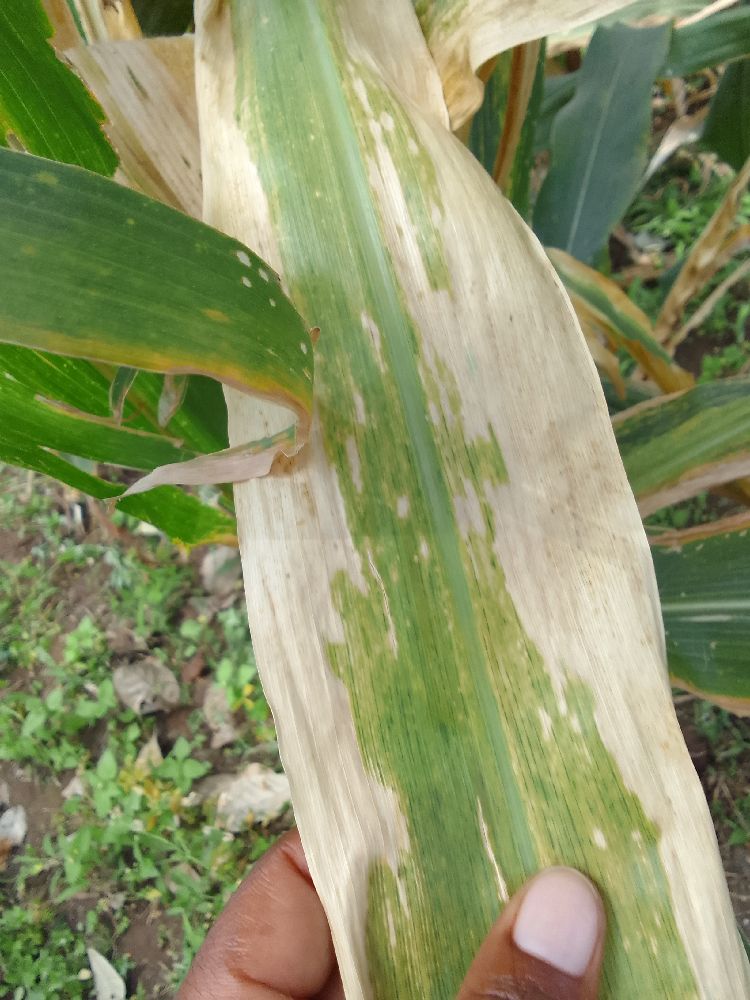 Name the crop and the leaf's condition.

maize, maize lethal necrosis
